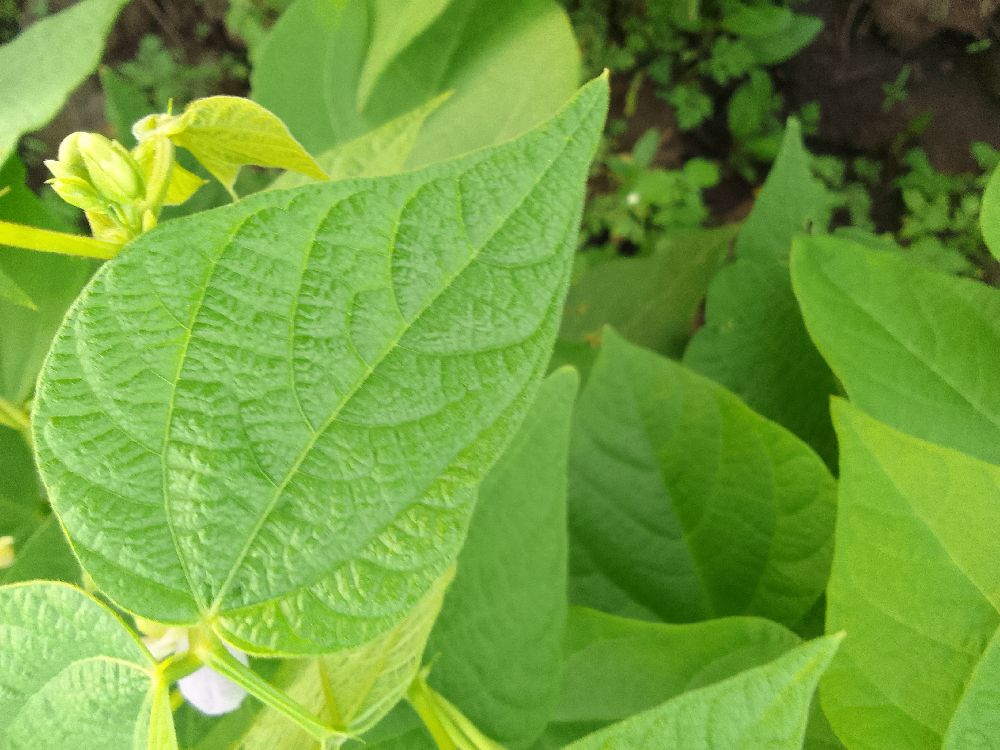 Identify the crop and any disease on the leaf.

common bean, healthy
